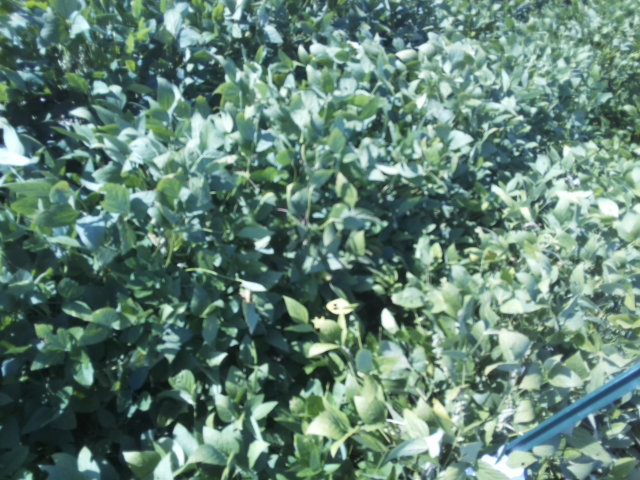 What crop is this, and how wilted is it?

soybean, slight leaflet or petiole turgor loss in upper canopy
